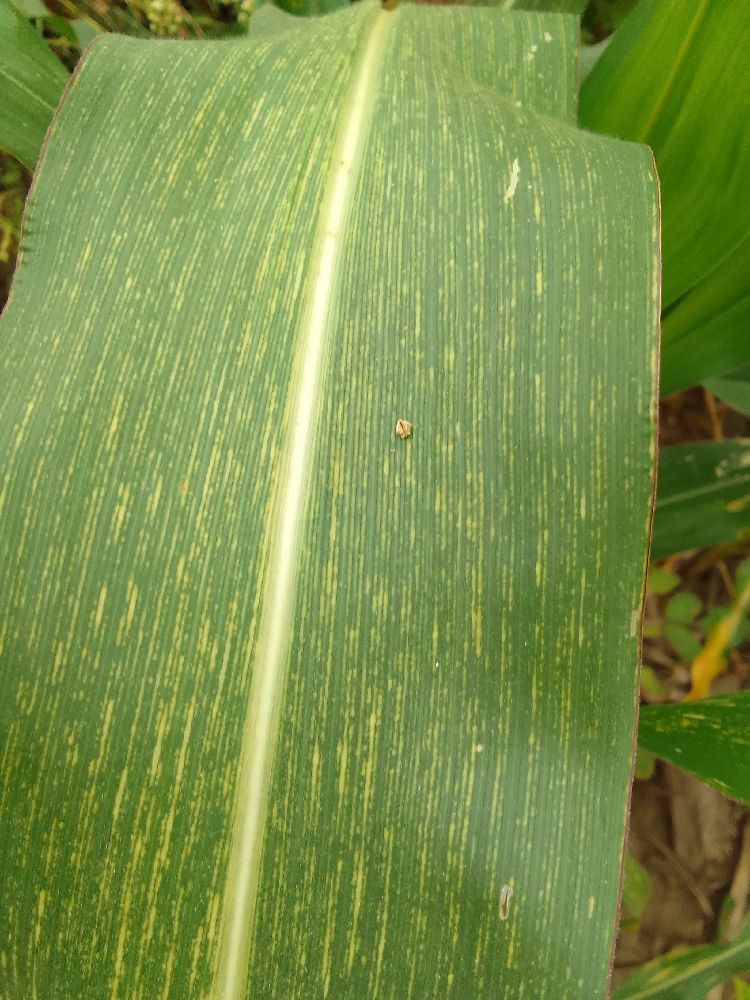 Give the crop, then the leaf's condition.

maize, maize streak virus
